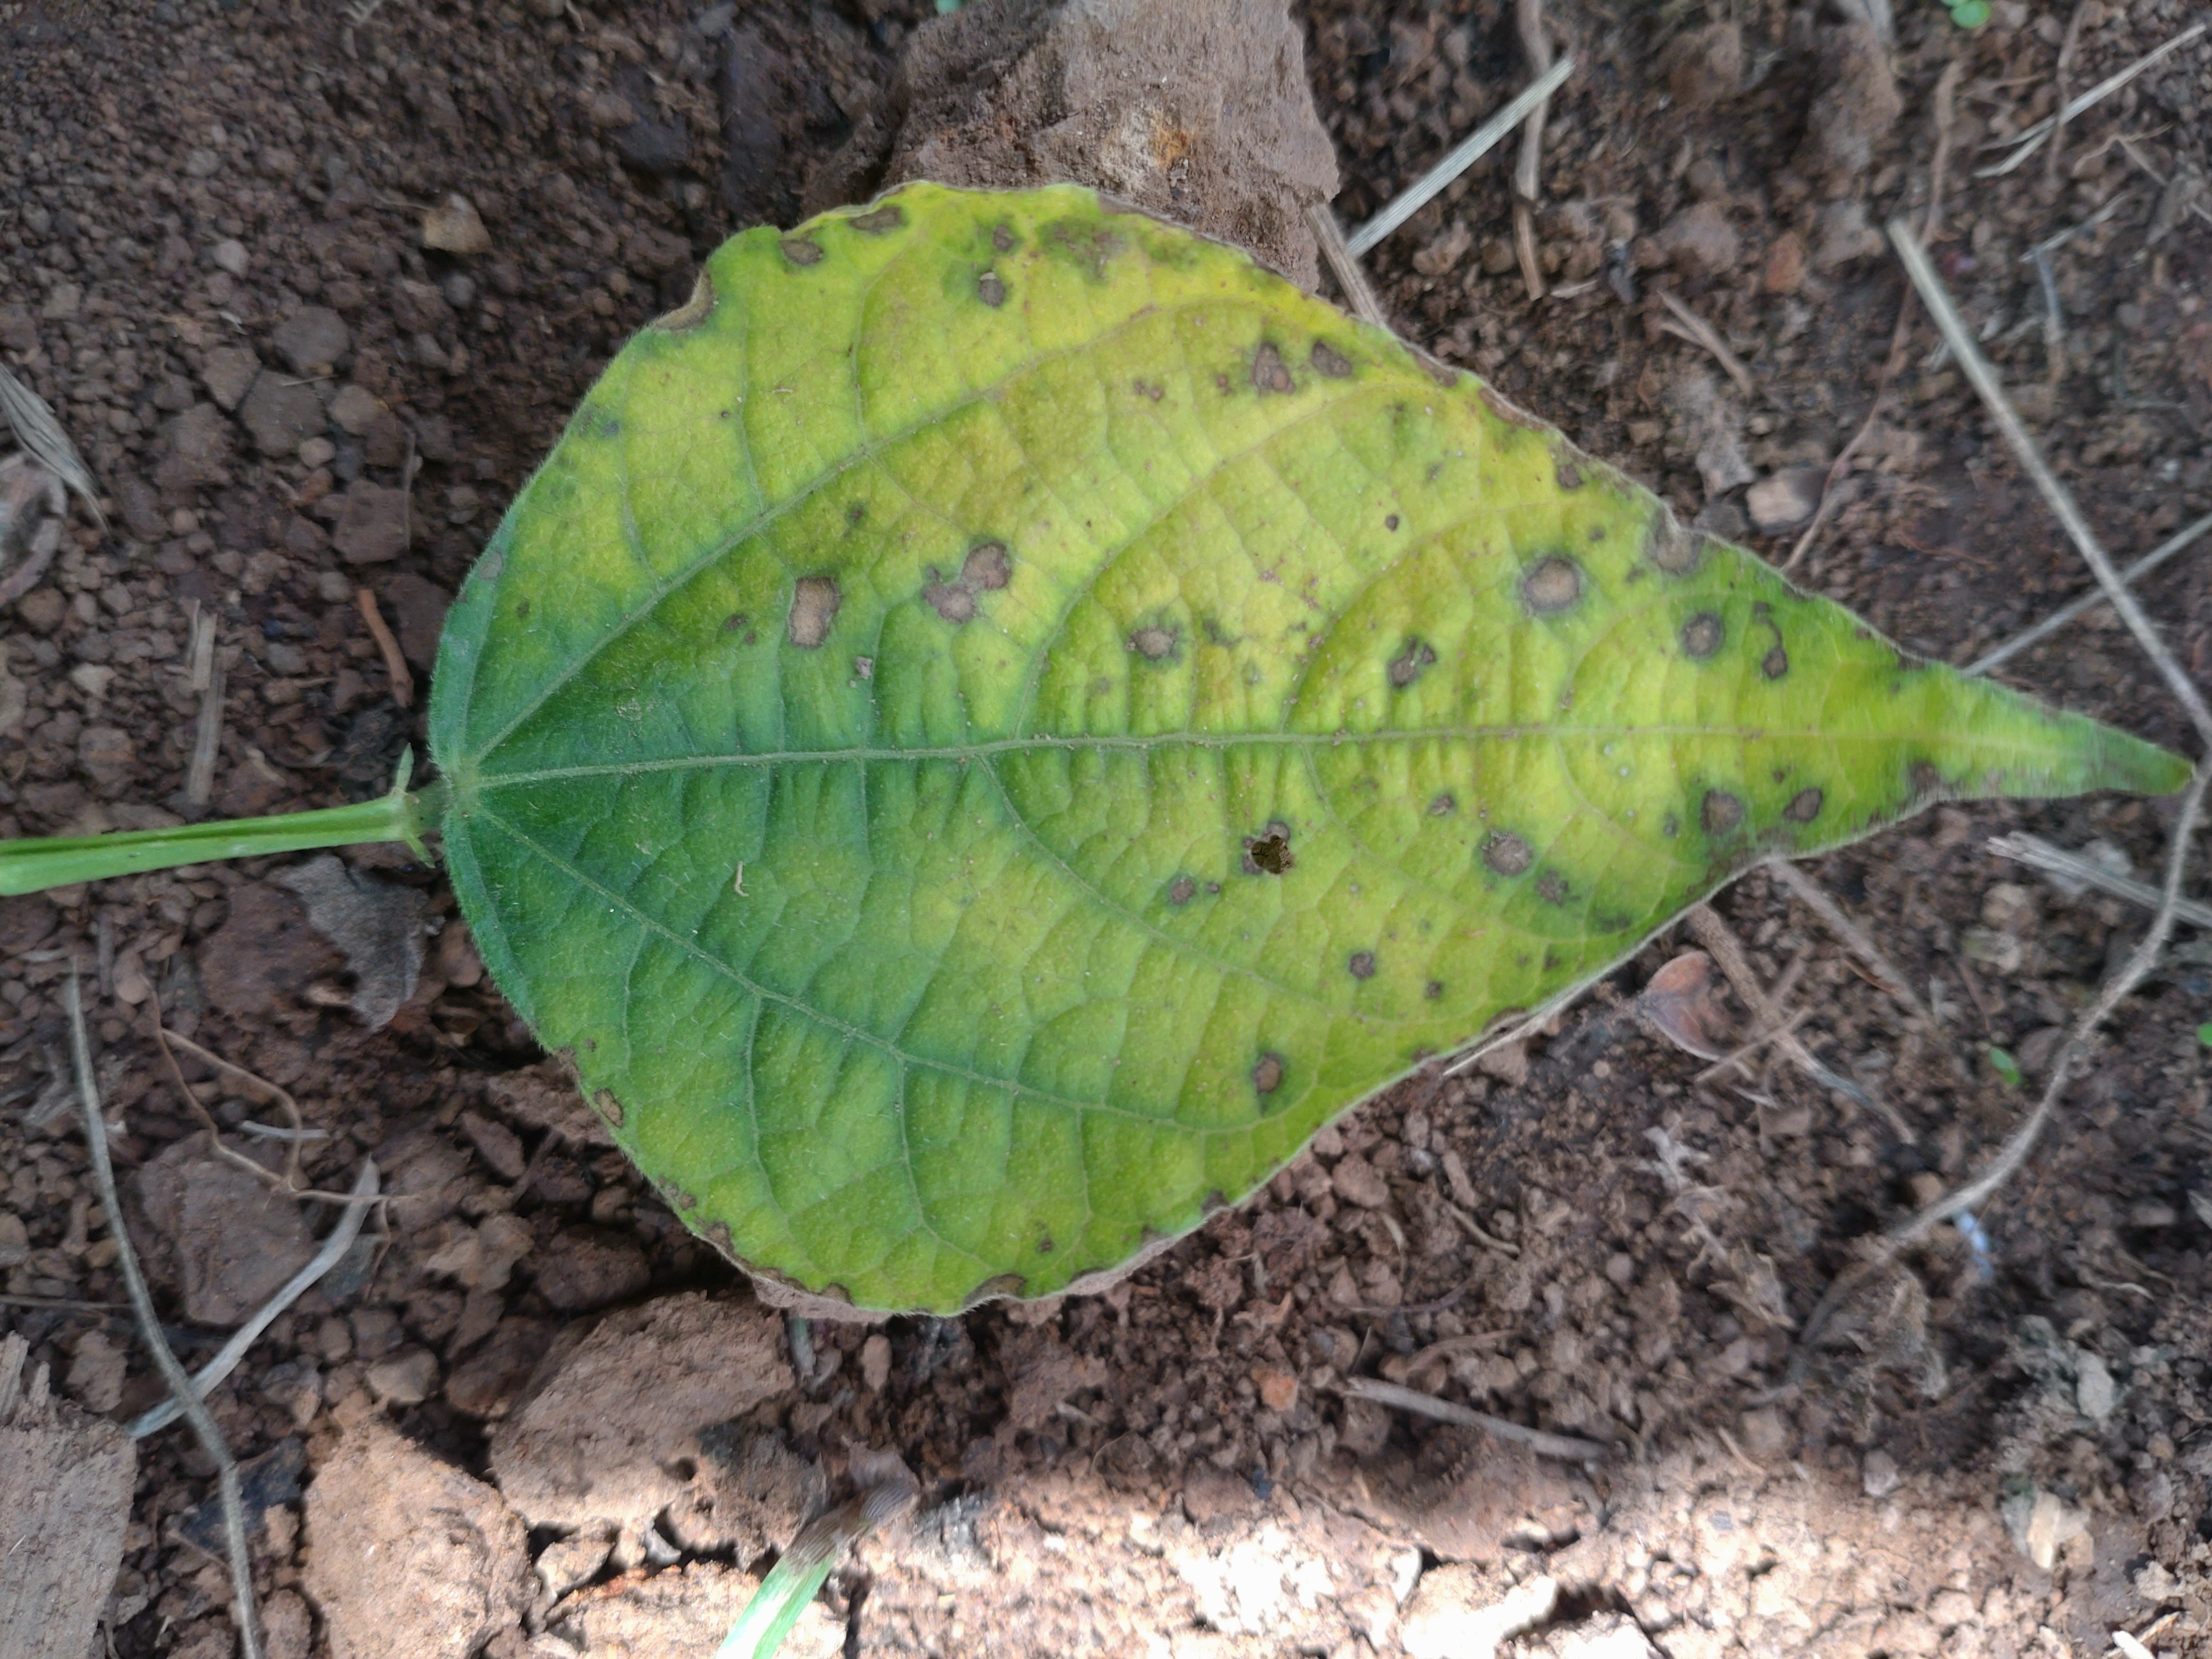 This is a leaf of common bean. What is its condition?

rust
